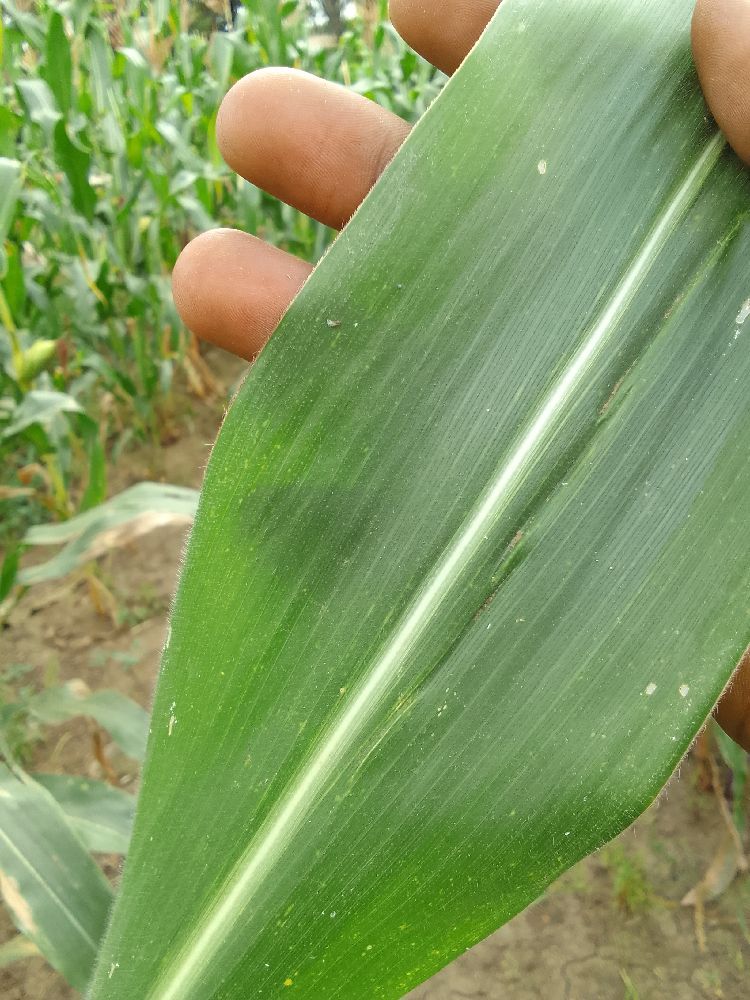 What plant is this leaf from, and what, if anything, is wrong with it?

maize, healthy
